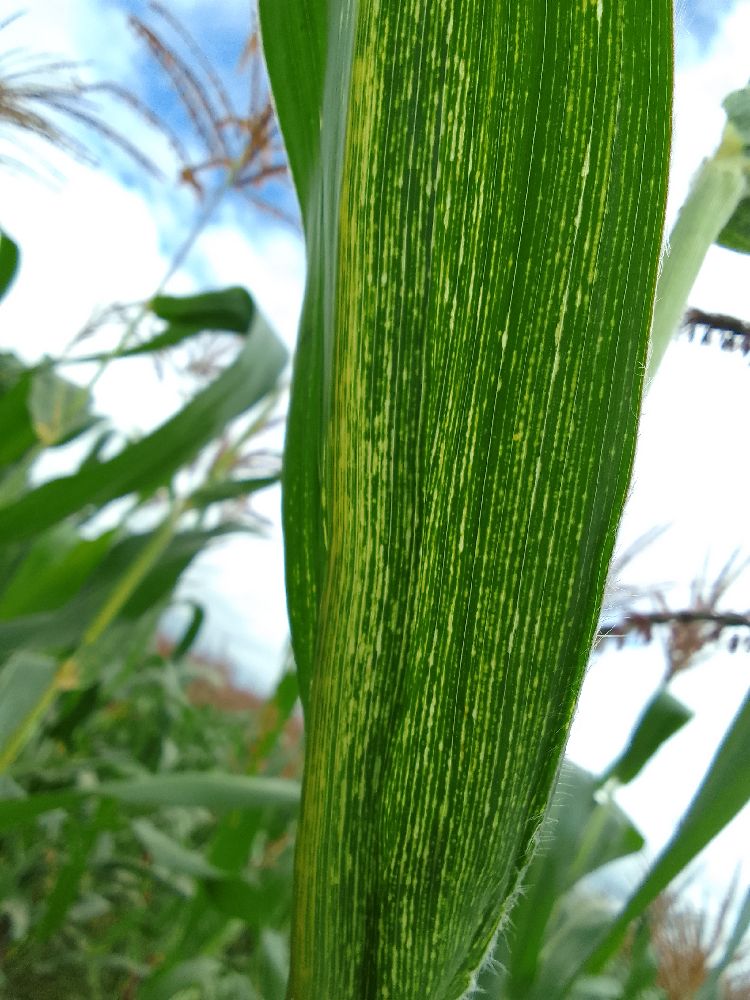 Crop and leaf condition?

maize, maize streak virus
